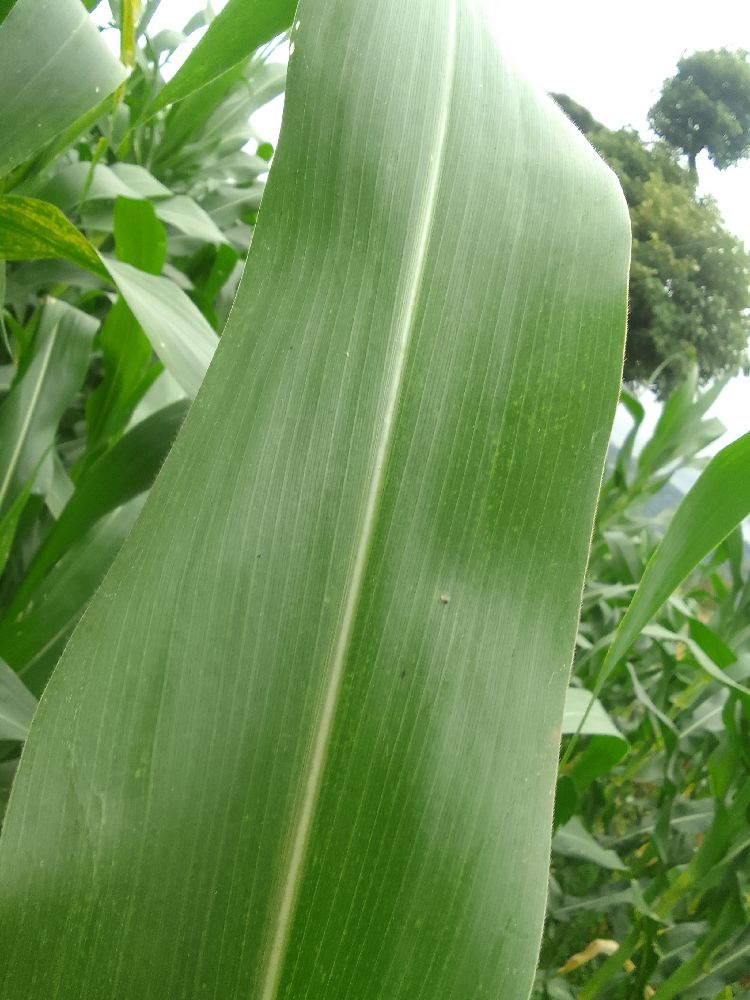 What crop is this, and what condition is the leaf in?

maize, healthy
